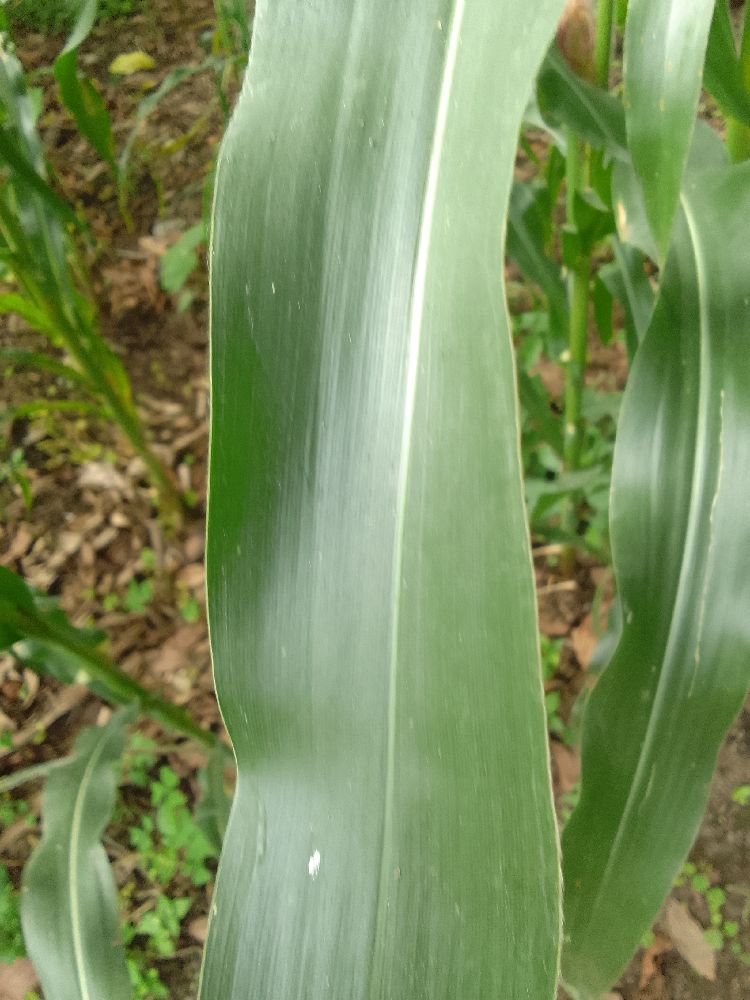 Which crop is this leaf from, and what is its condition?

maize, healthy
